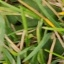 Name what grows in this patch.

grass
